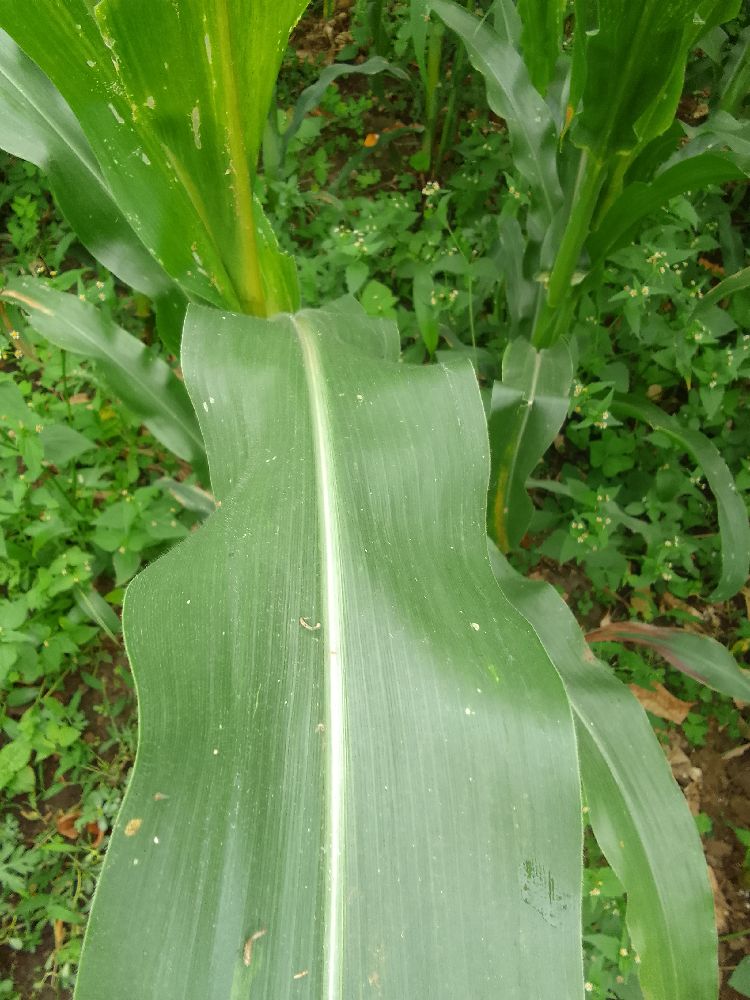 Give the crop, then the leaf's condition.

maize, healthy
